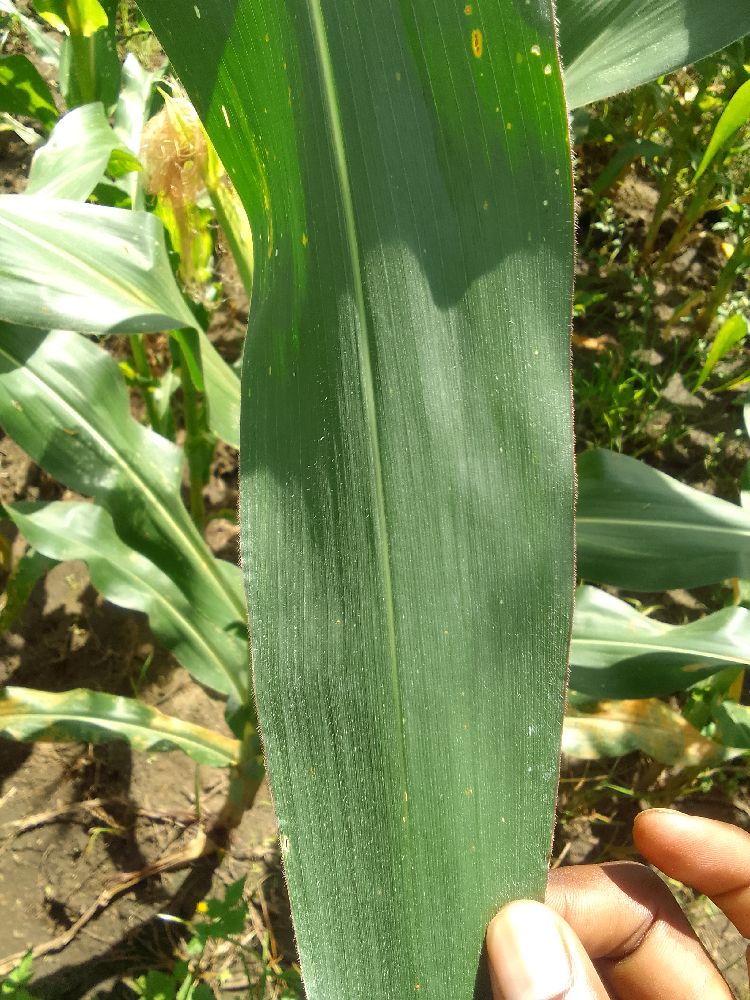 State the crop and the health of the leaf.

maize, healthy
